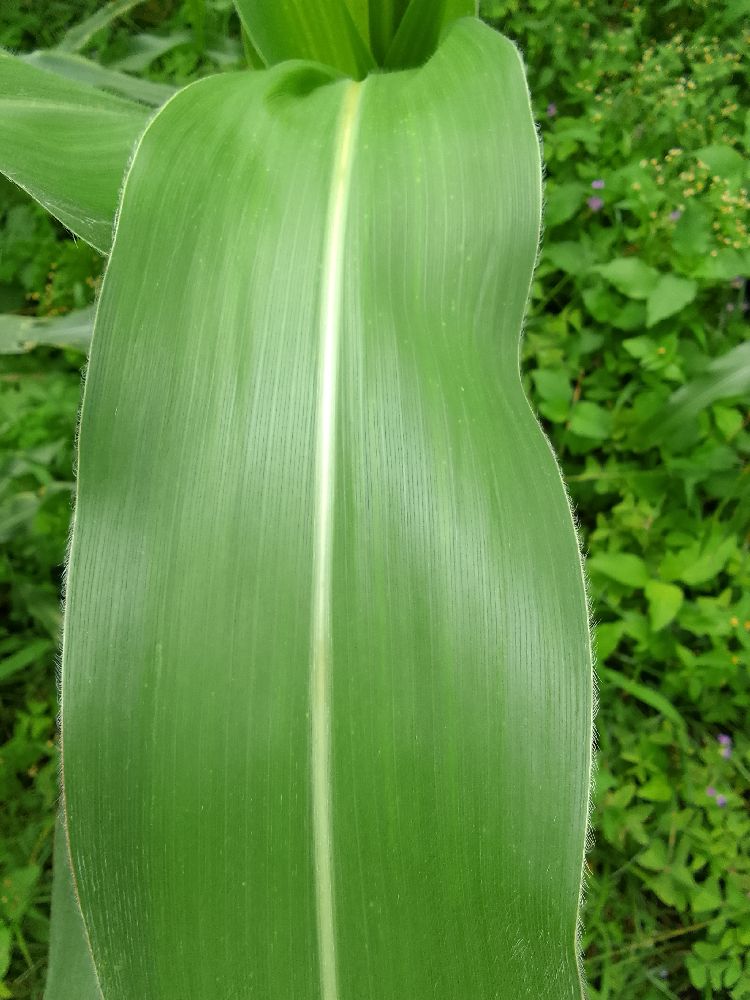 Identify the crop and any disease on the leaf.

maize, healthy
